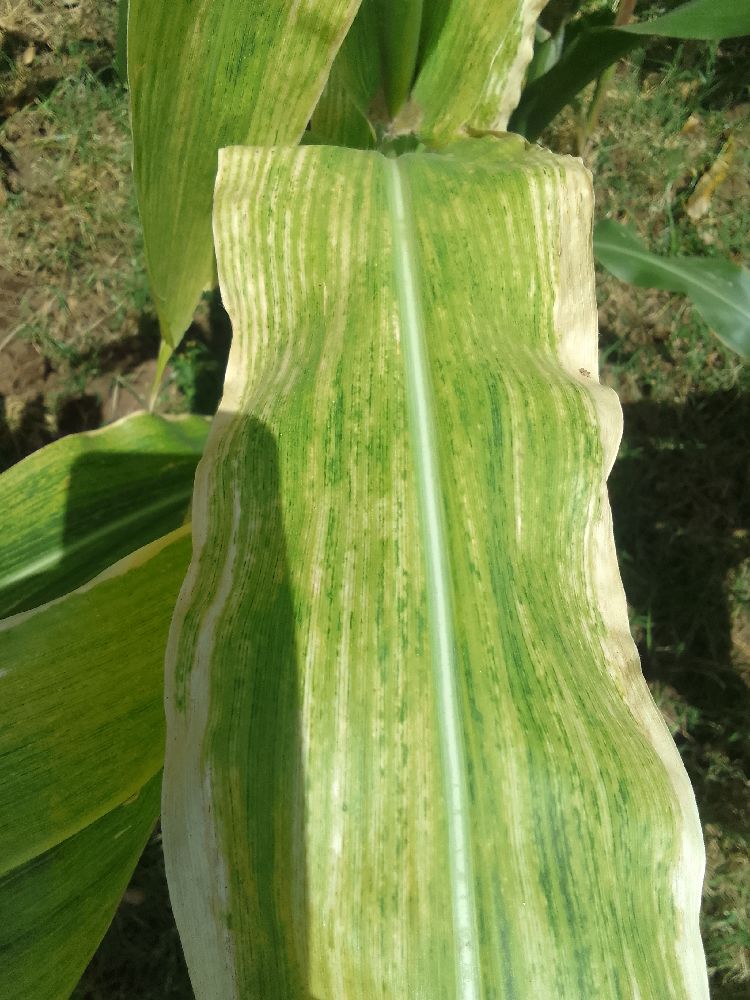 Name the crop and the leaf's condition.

maize, maize lethal necrosis
